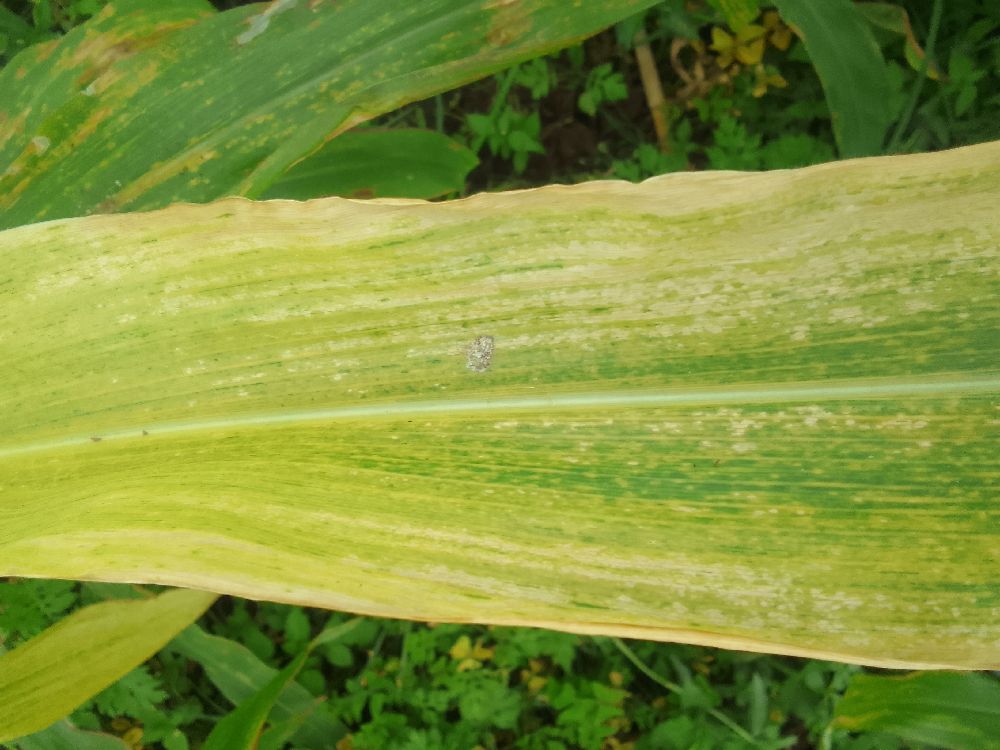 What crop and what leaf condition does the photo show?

maize, maize lethal necrosis
